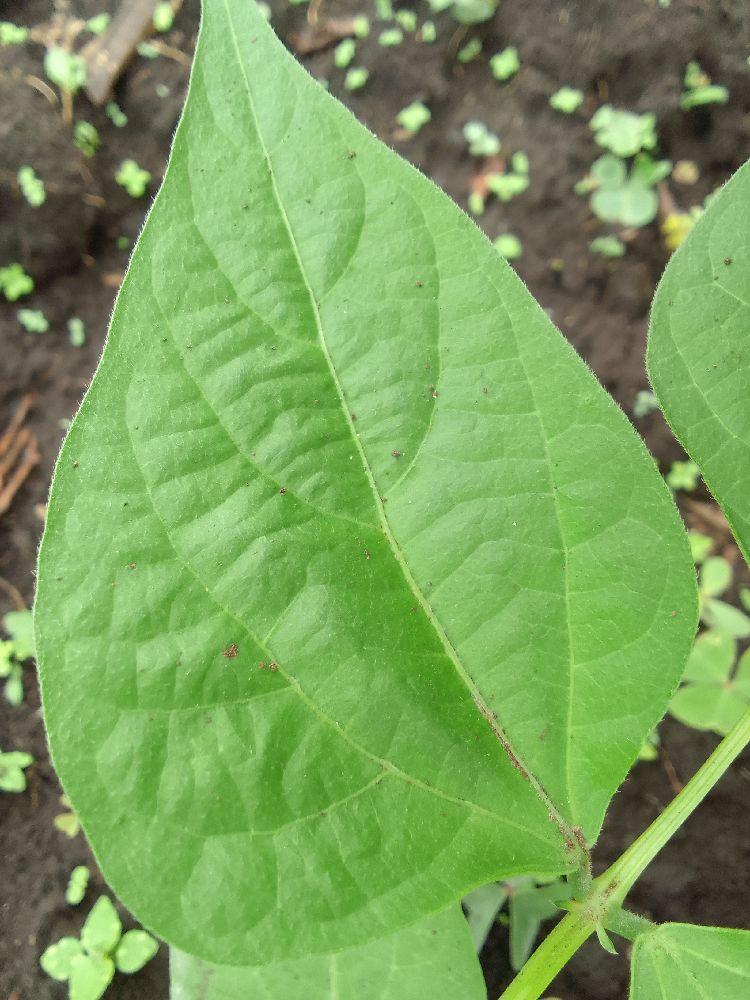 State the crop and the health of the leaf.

common bean, healthy
